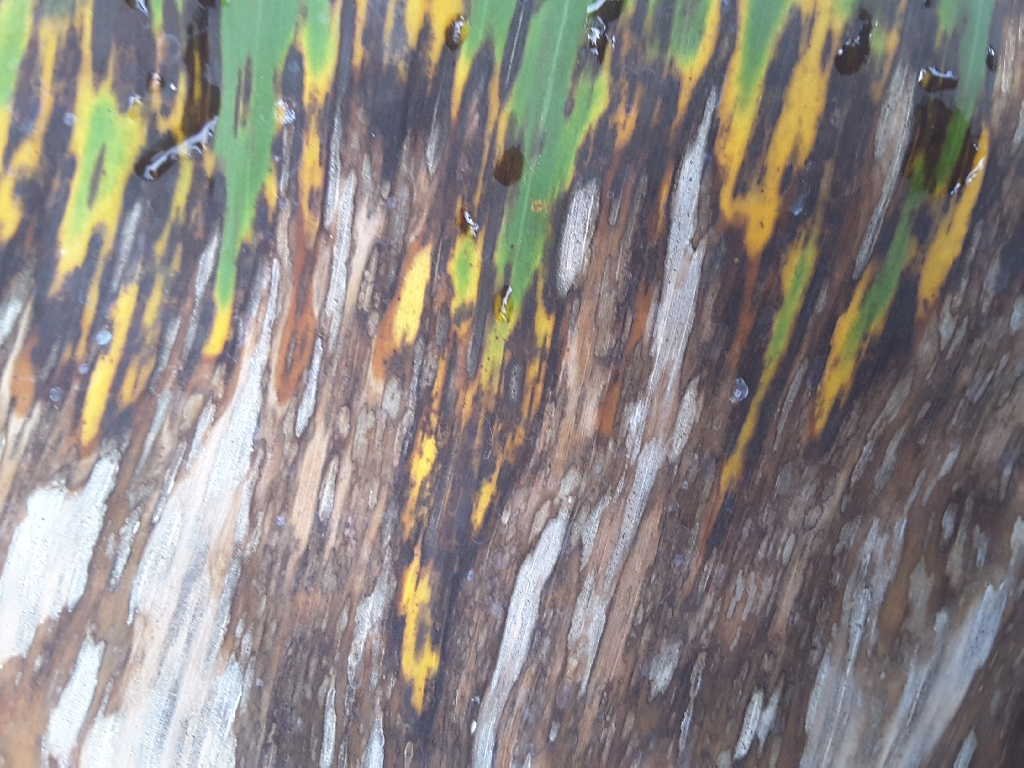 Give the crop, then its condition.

banana, black sigatoka
